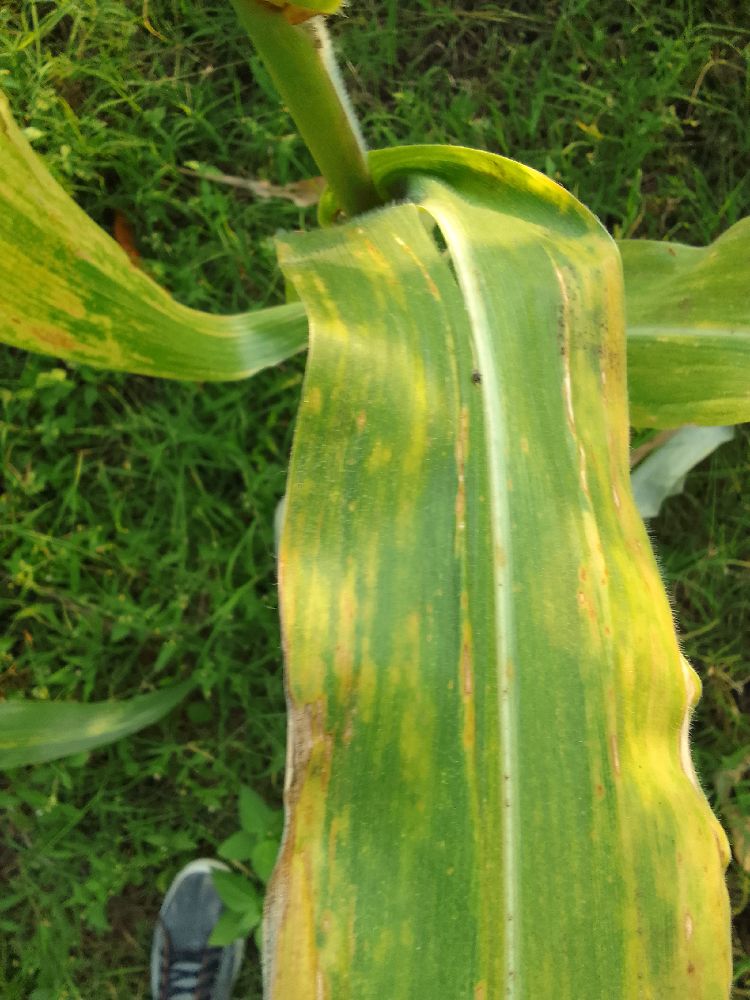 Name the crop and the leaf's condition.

maize, maize lethal necrosis
